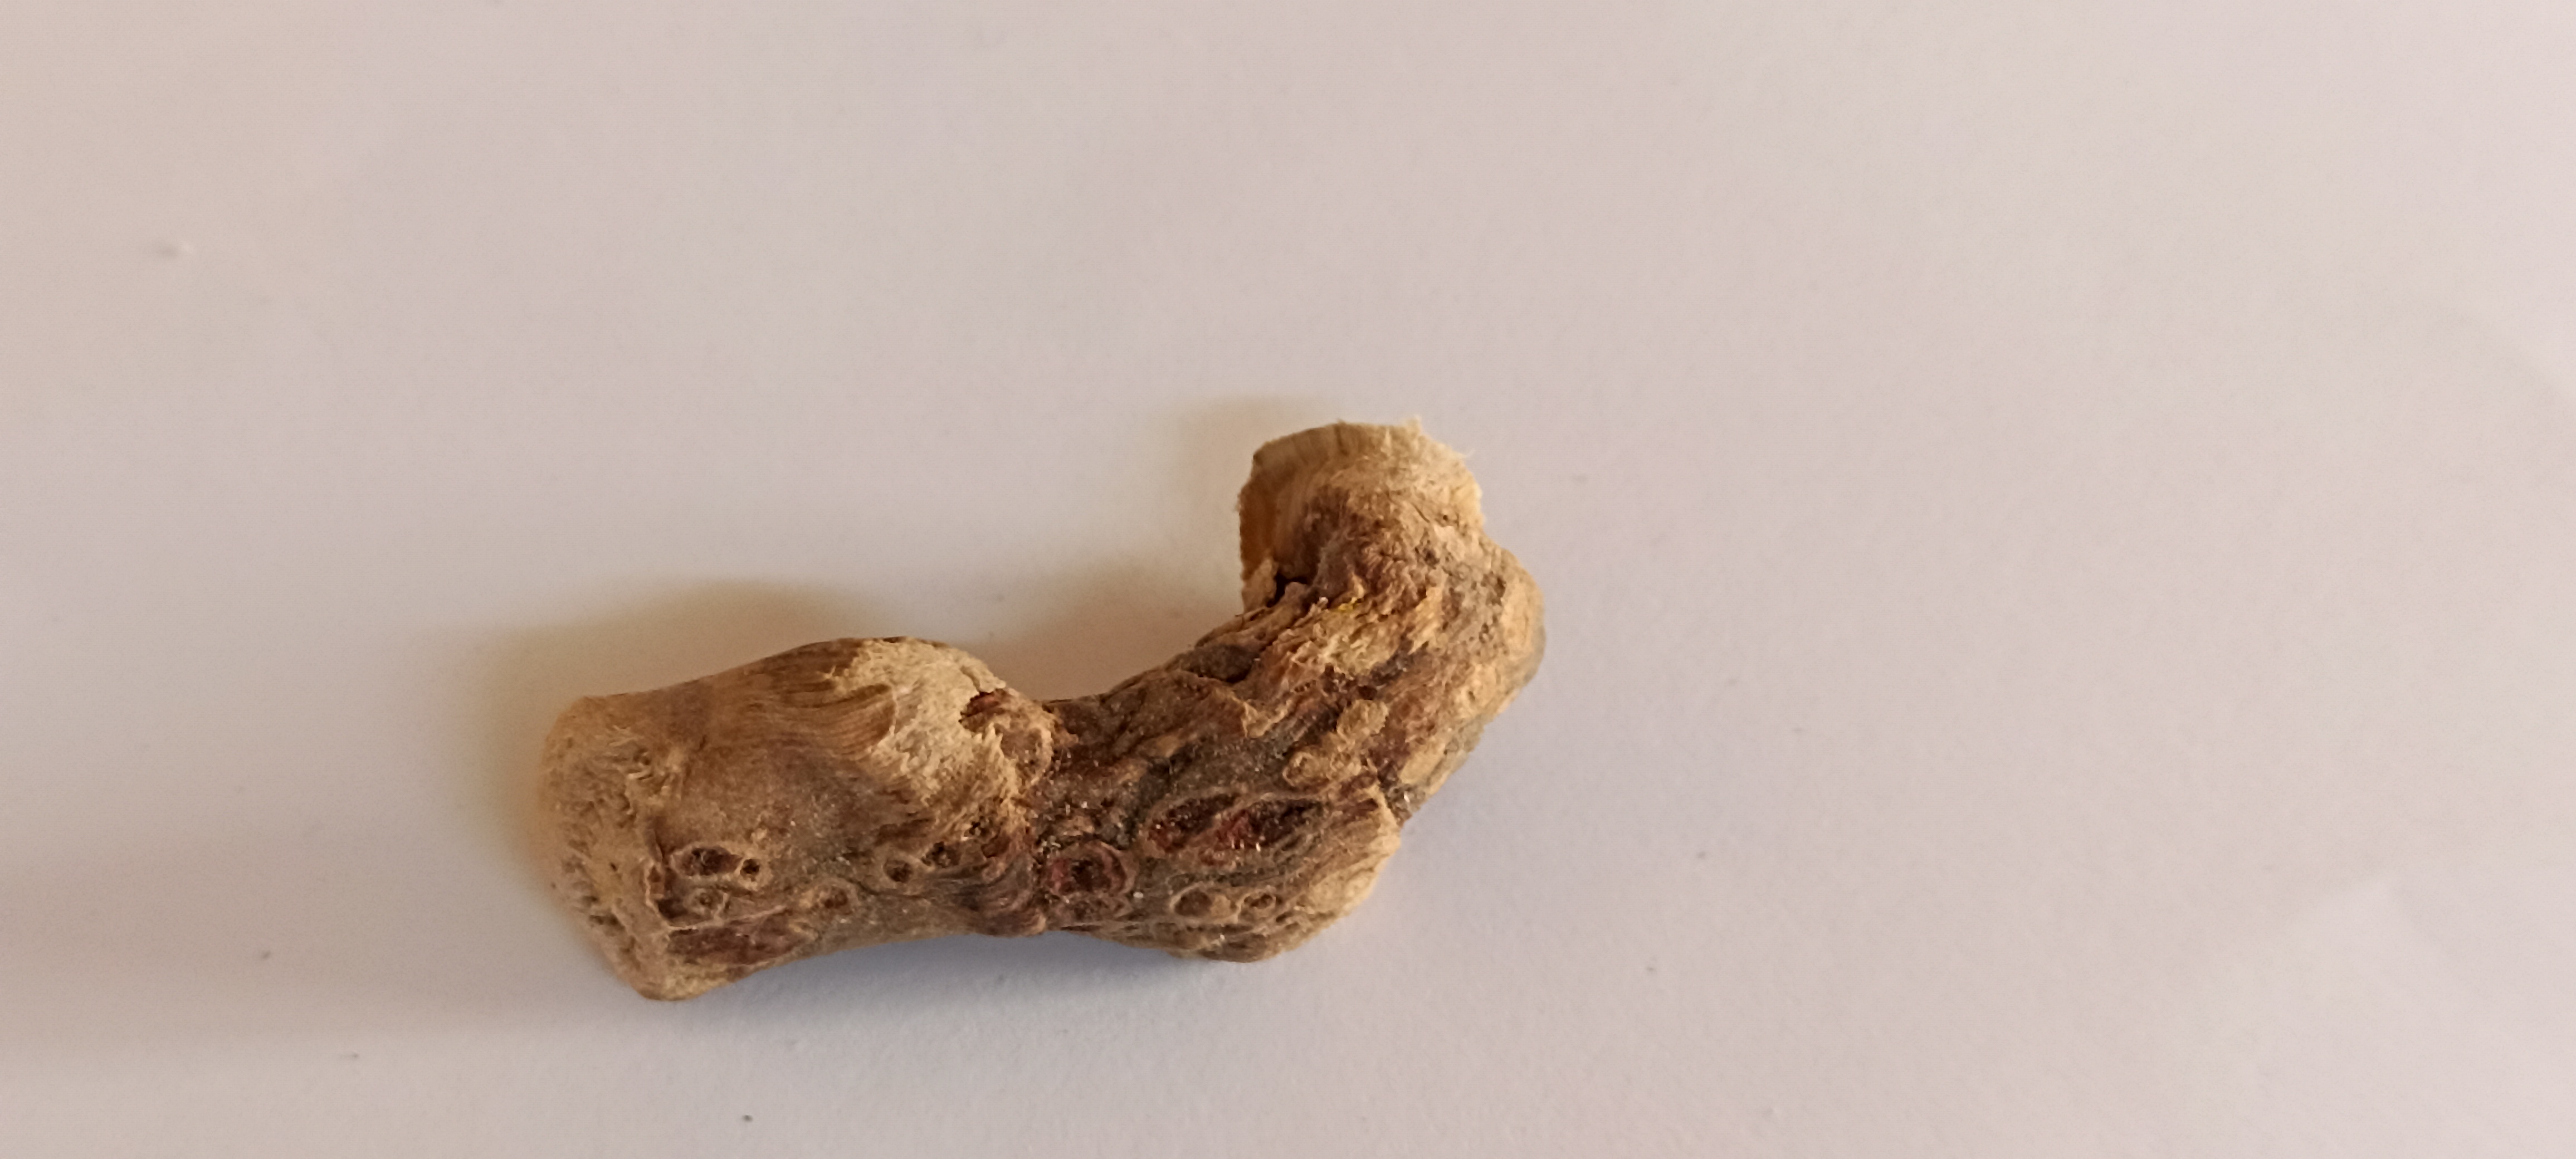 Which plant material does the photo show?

vekhand
